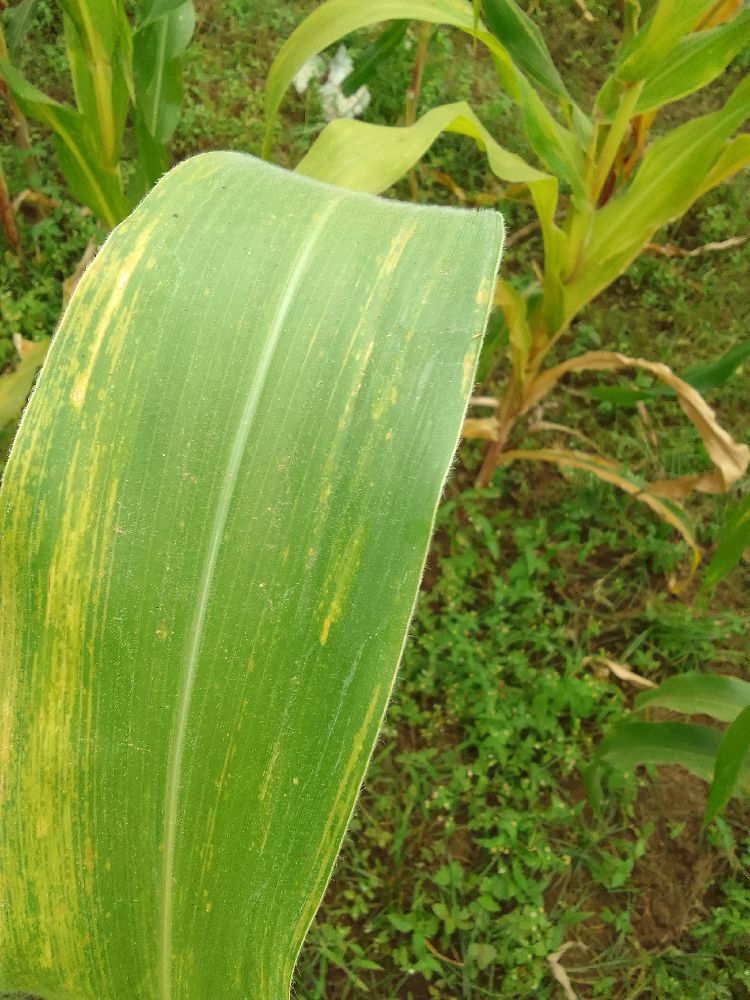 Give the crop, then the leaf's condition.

maize, maize lethal necrosis
